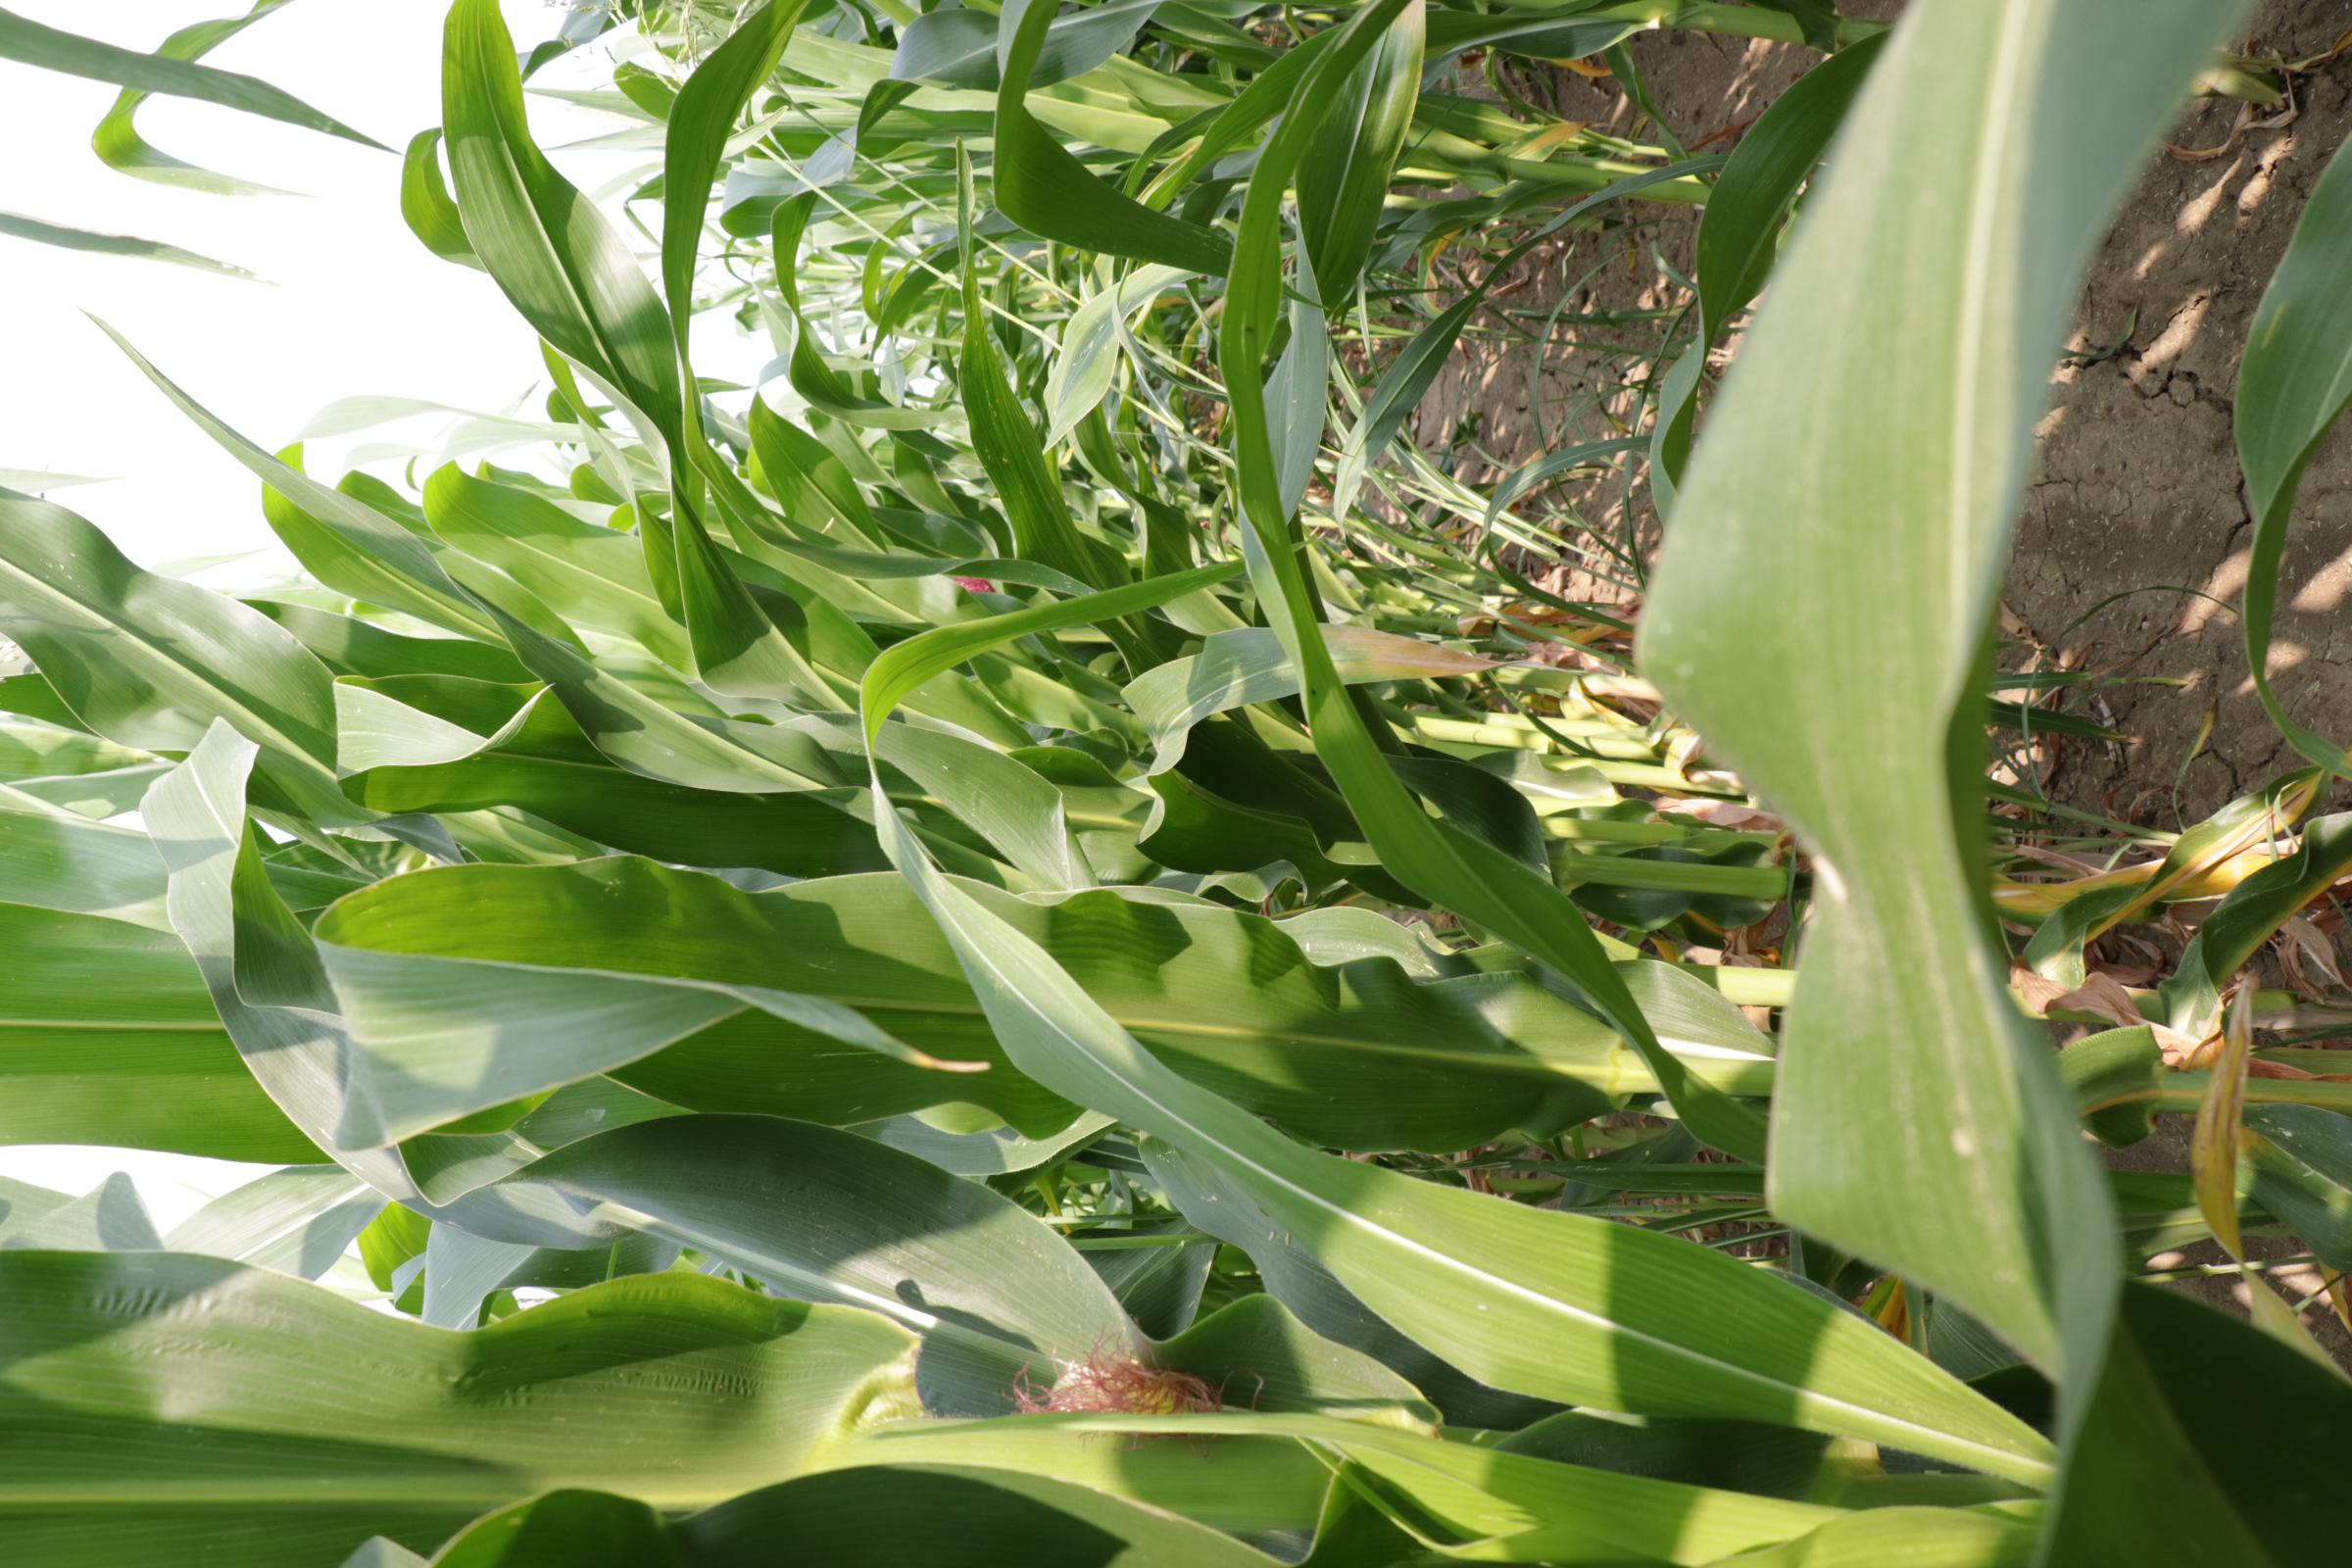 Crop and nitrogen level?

maize, full nitrogen fertilisation
